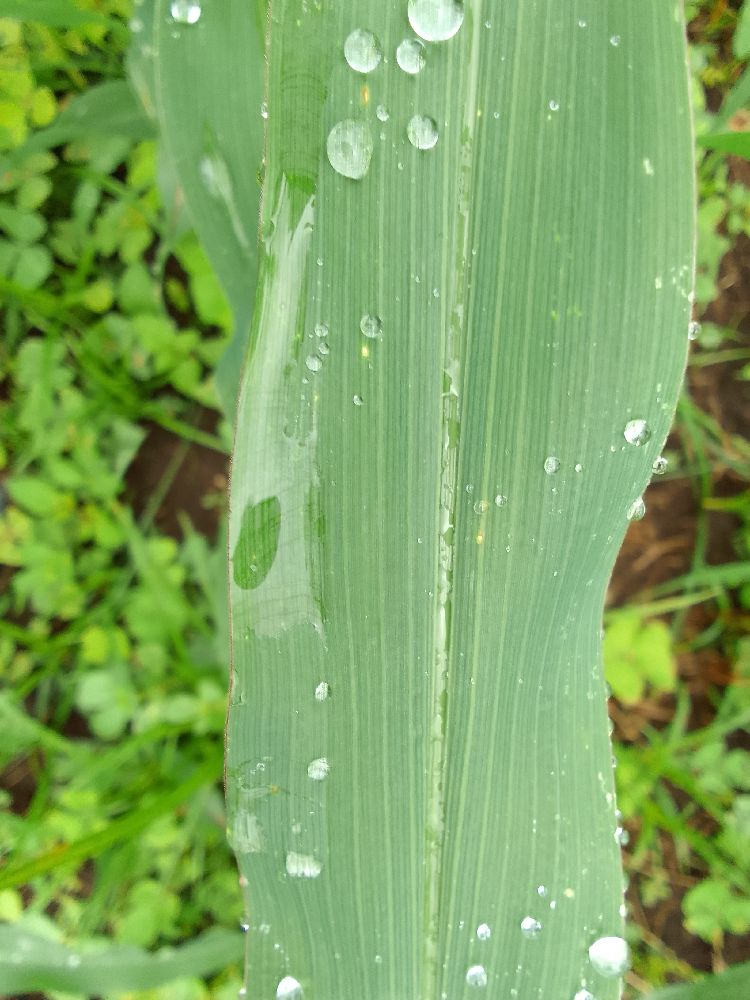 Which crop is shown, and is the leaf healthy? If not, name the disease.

maize, healthy
